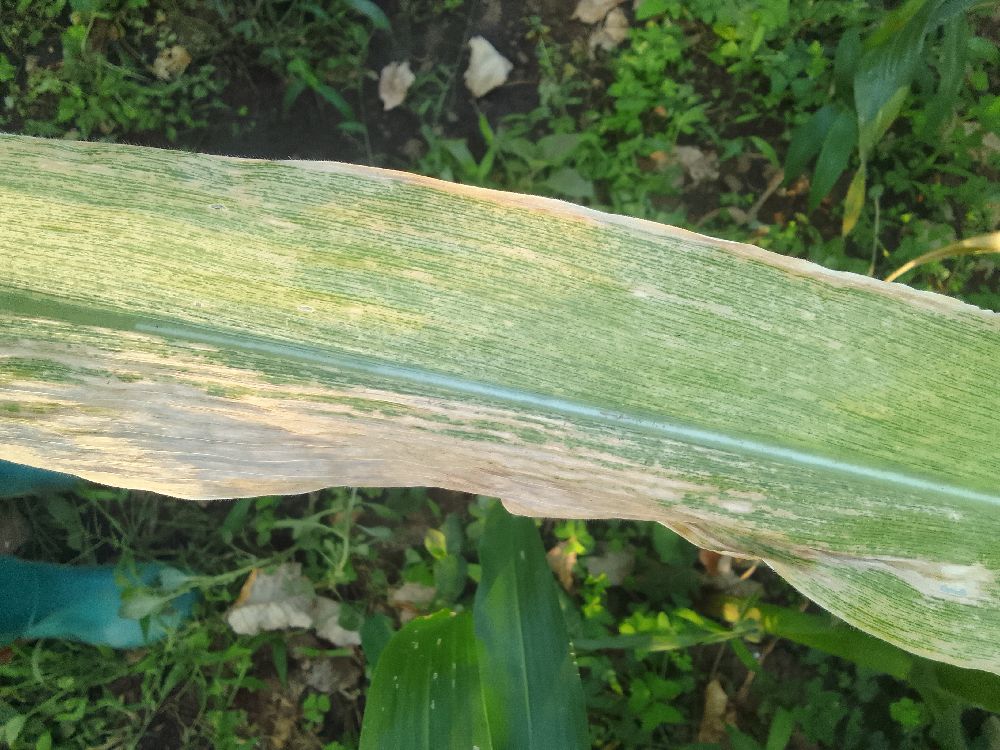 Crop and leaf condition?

maize, maize lethal necrosis
